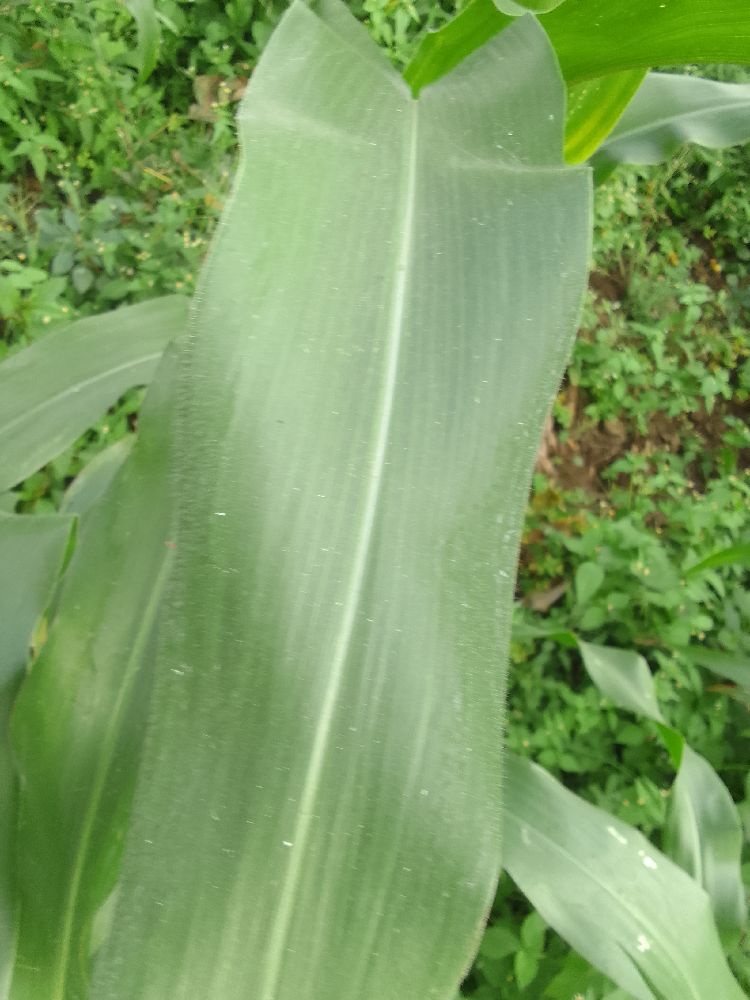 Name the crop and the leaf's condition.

maize, healthy
